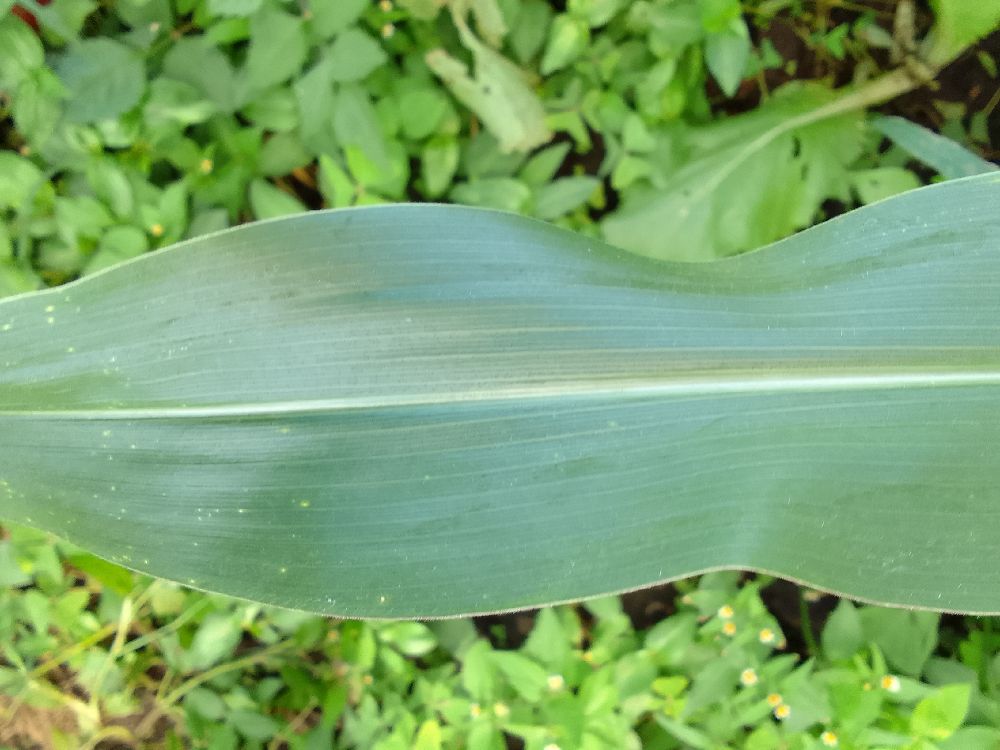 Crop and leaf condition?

maize, healthy
